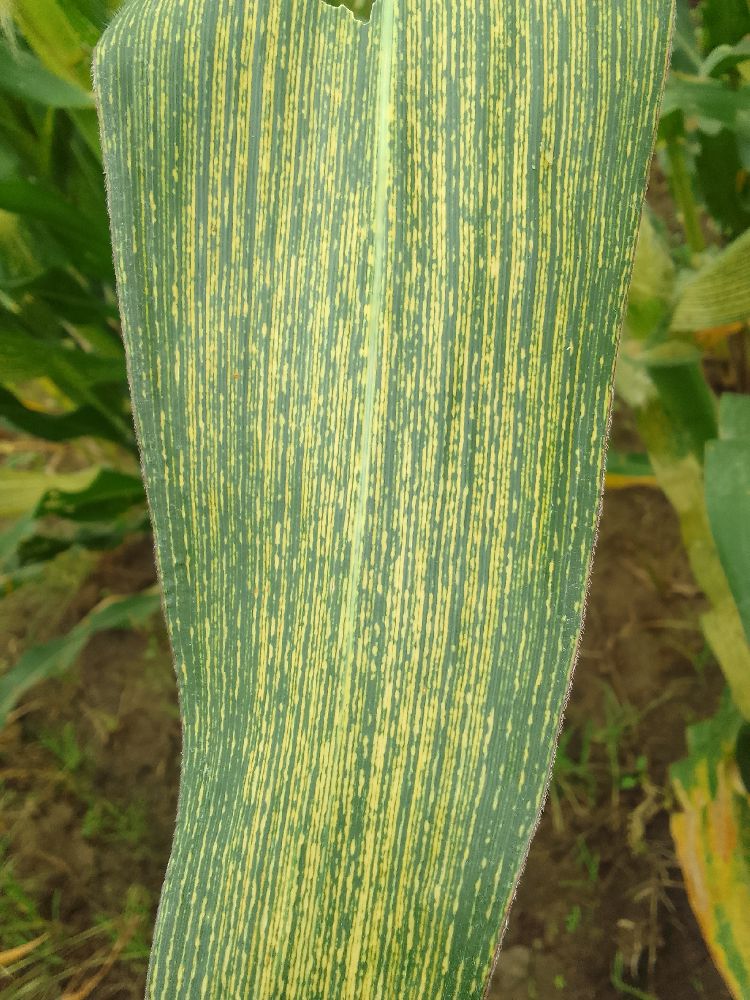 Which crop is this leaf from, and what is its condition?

maize, maize streak virus
